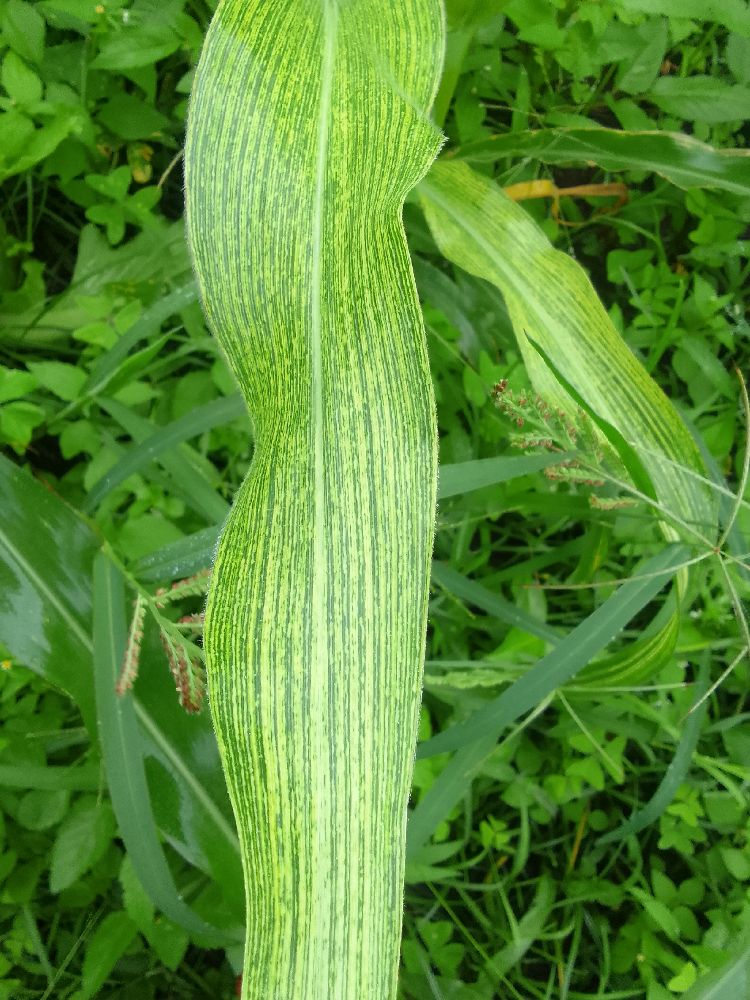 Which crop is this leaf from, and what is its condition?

maize, maize streak virus
